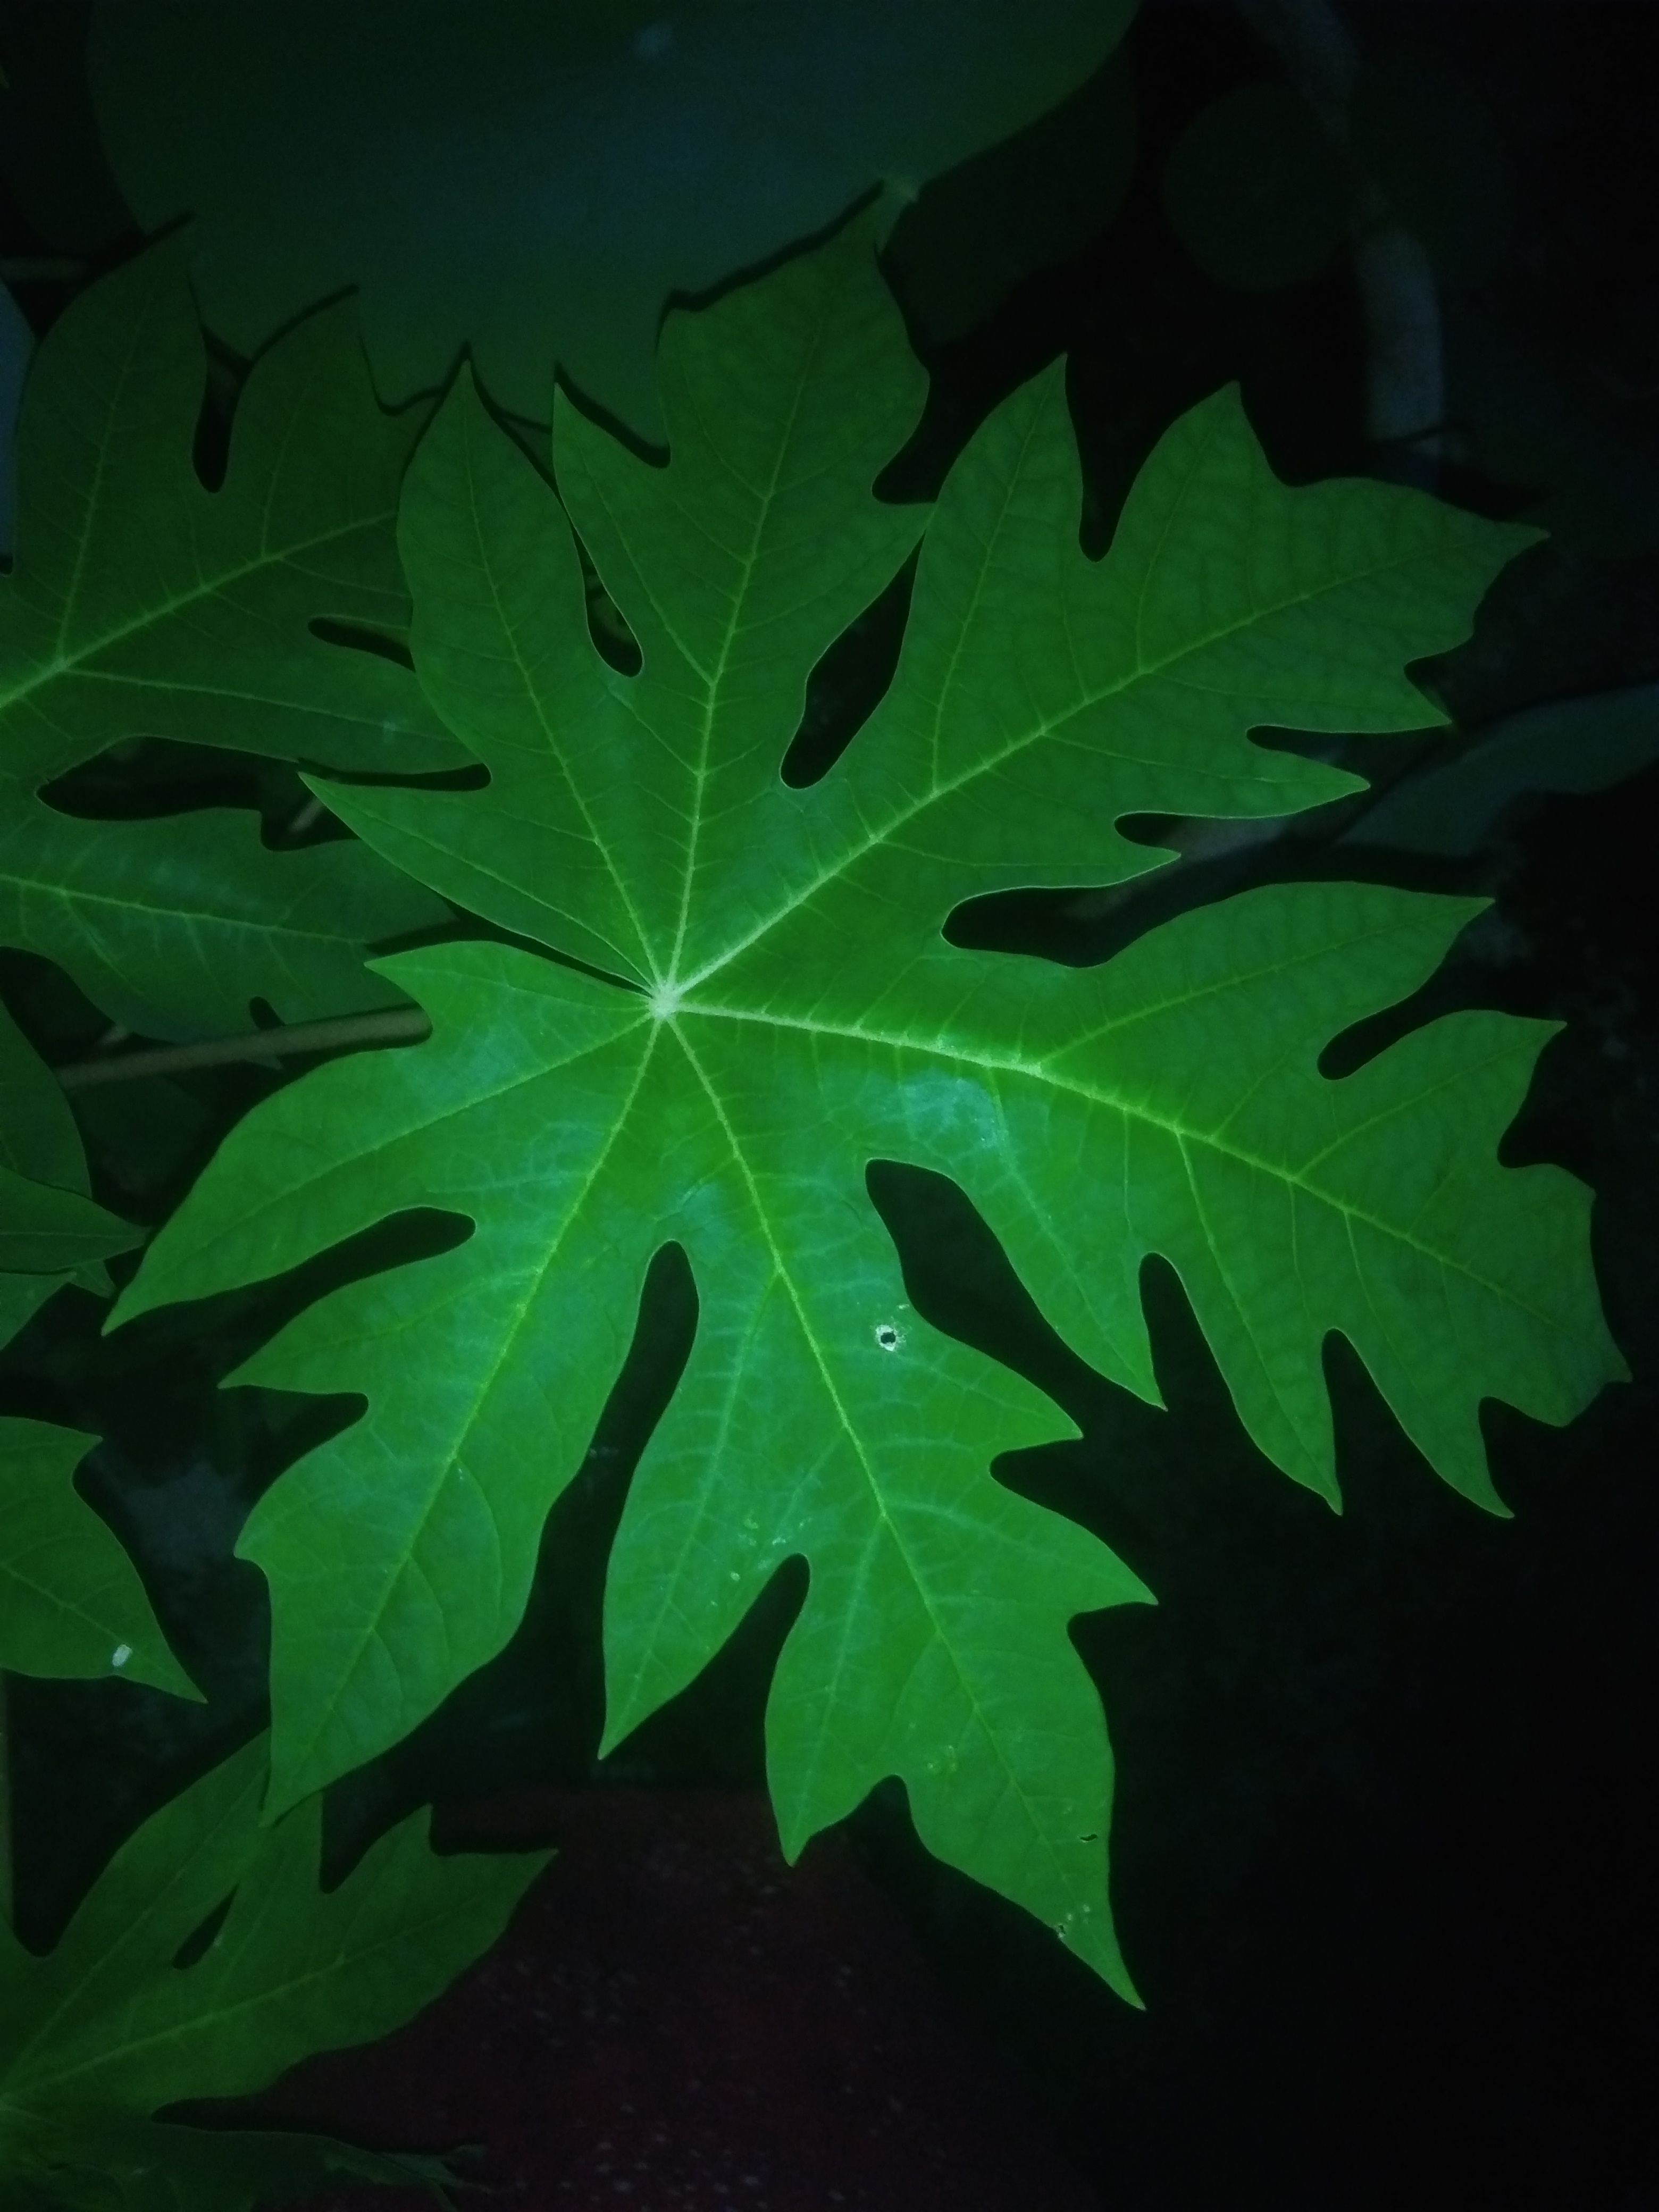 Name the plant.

papaya
